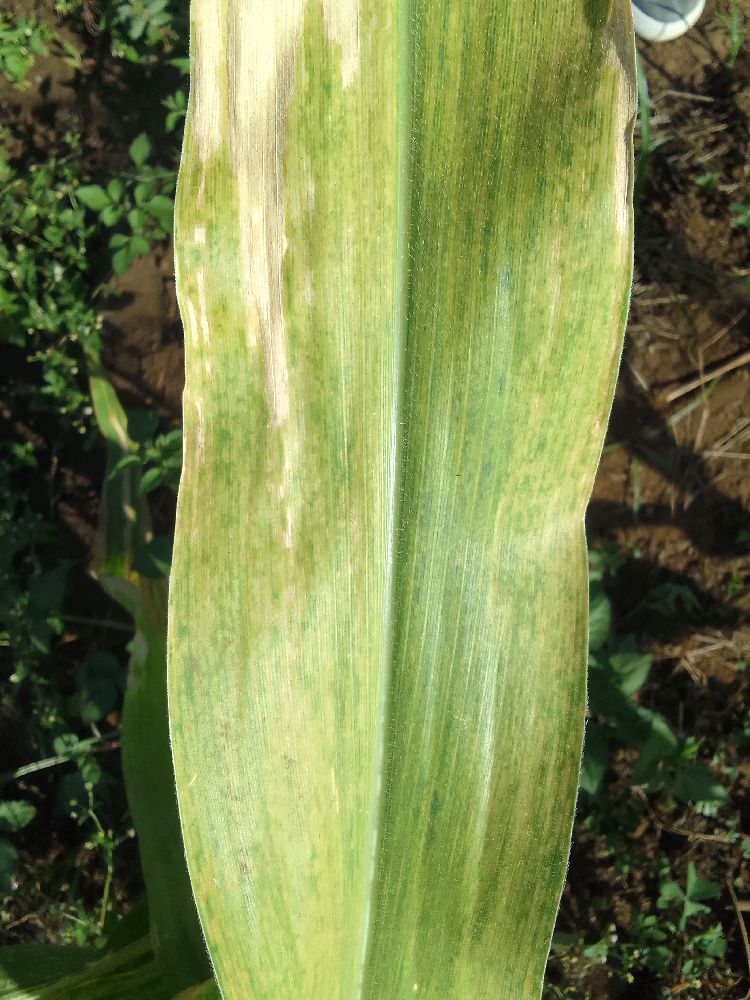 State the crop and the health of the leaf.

maize, maize lethal necrosis
